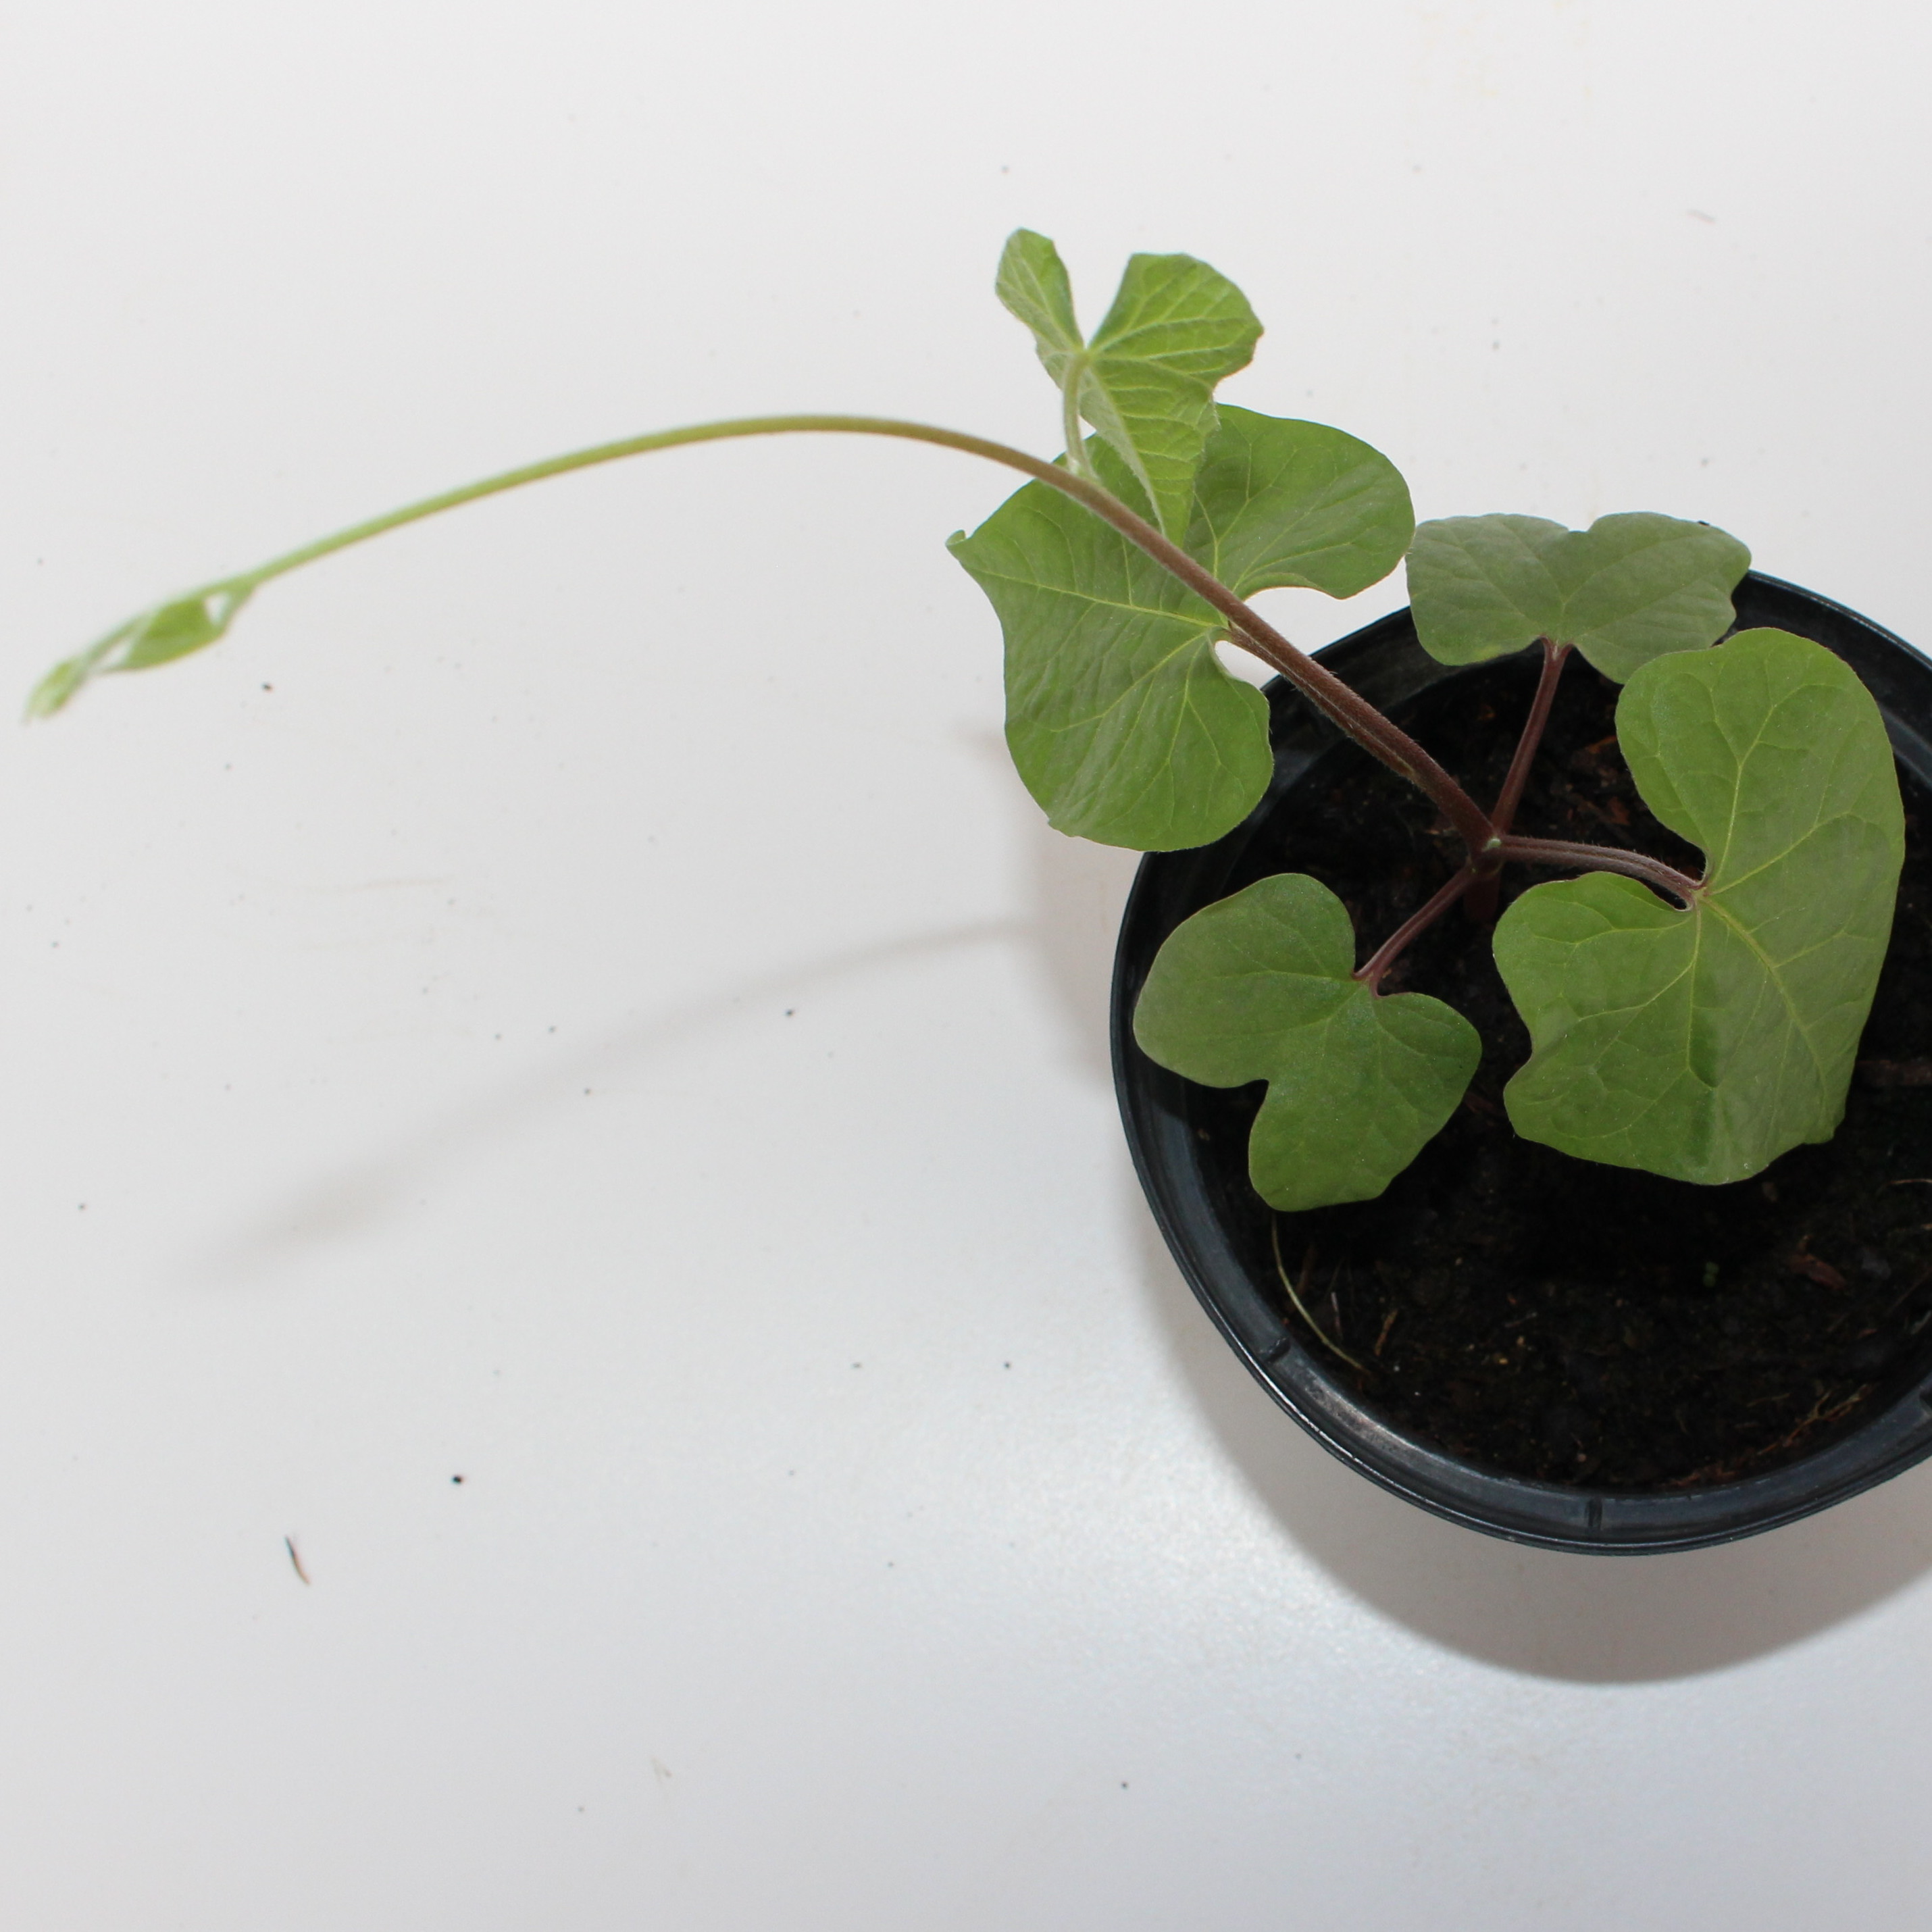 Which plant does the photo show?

Convolvulus arvensis
